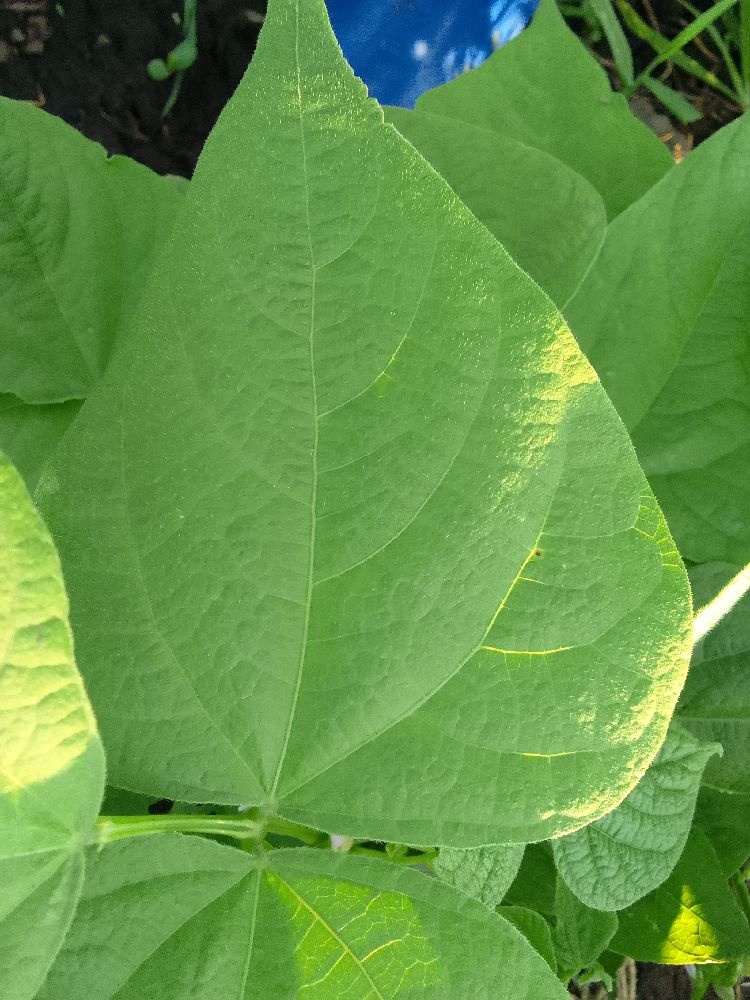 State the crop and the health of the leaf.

common bean, healthy
